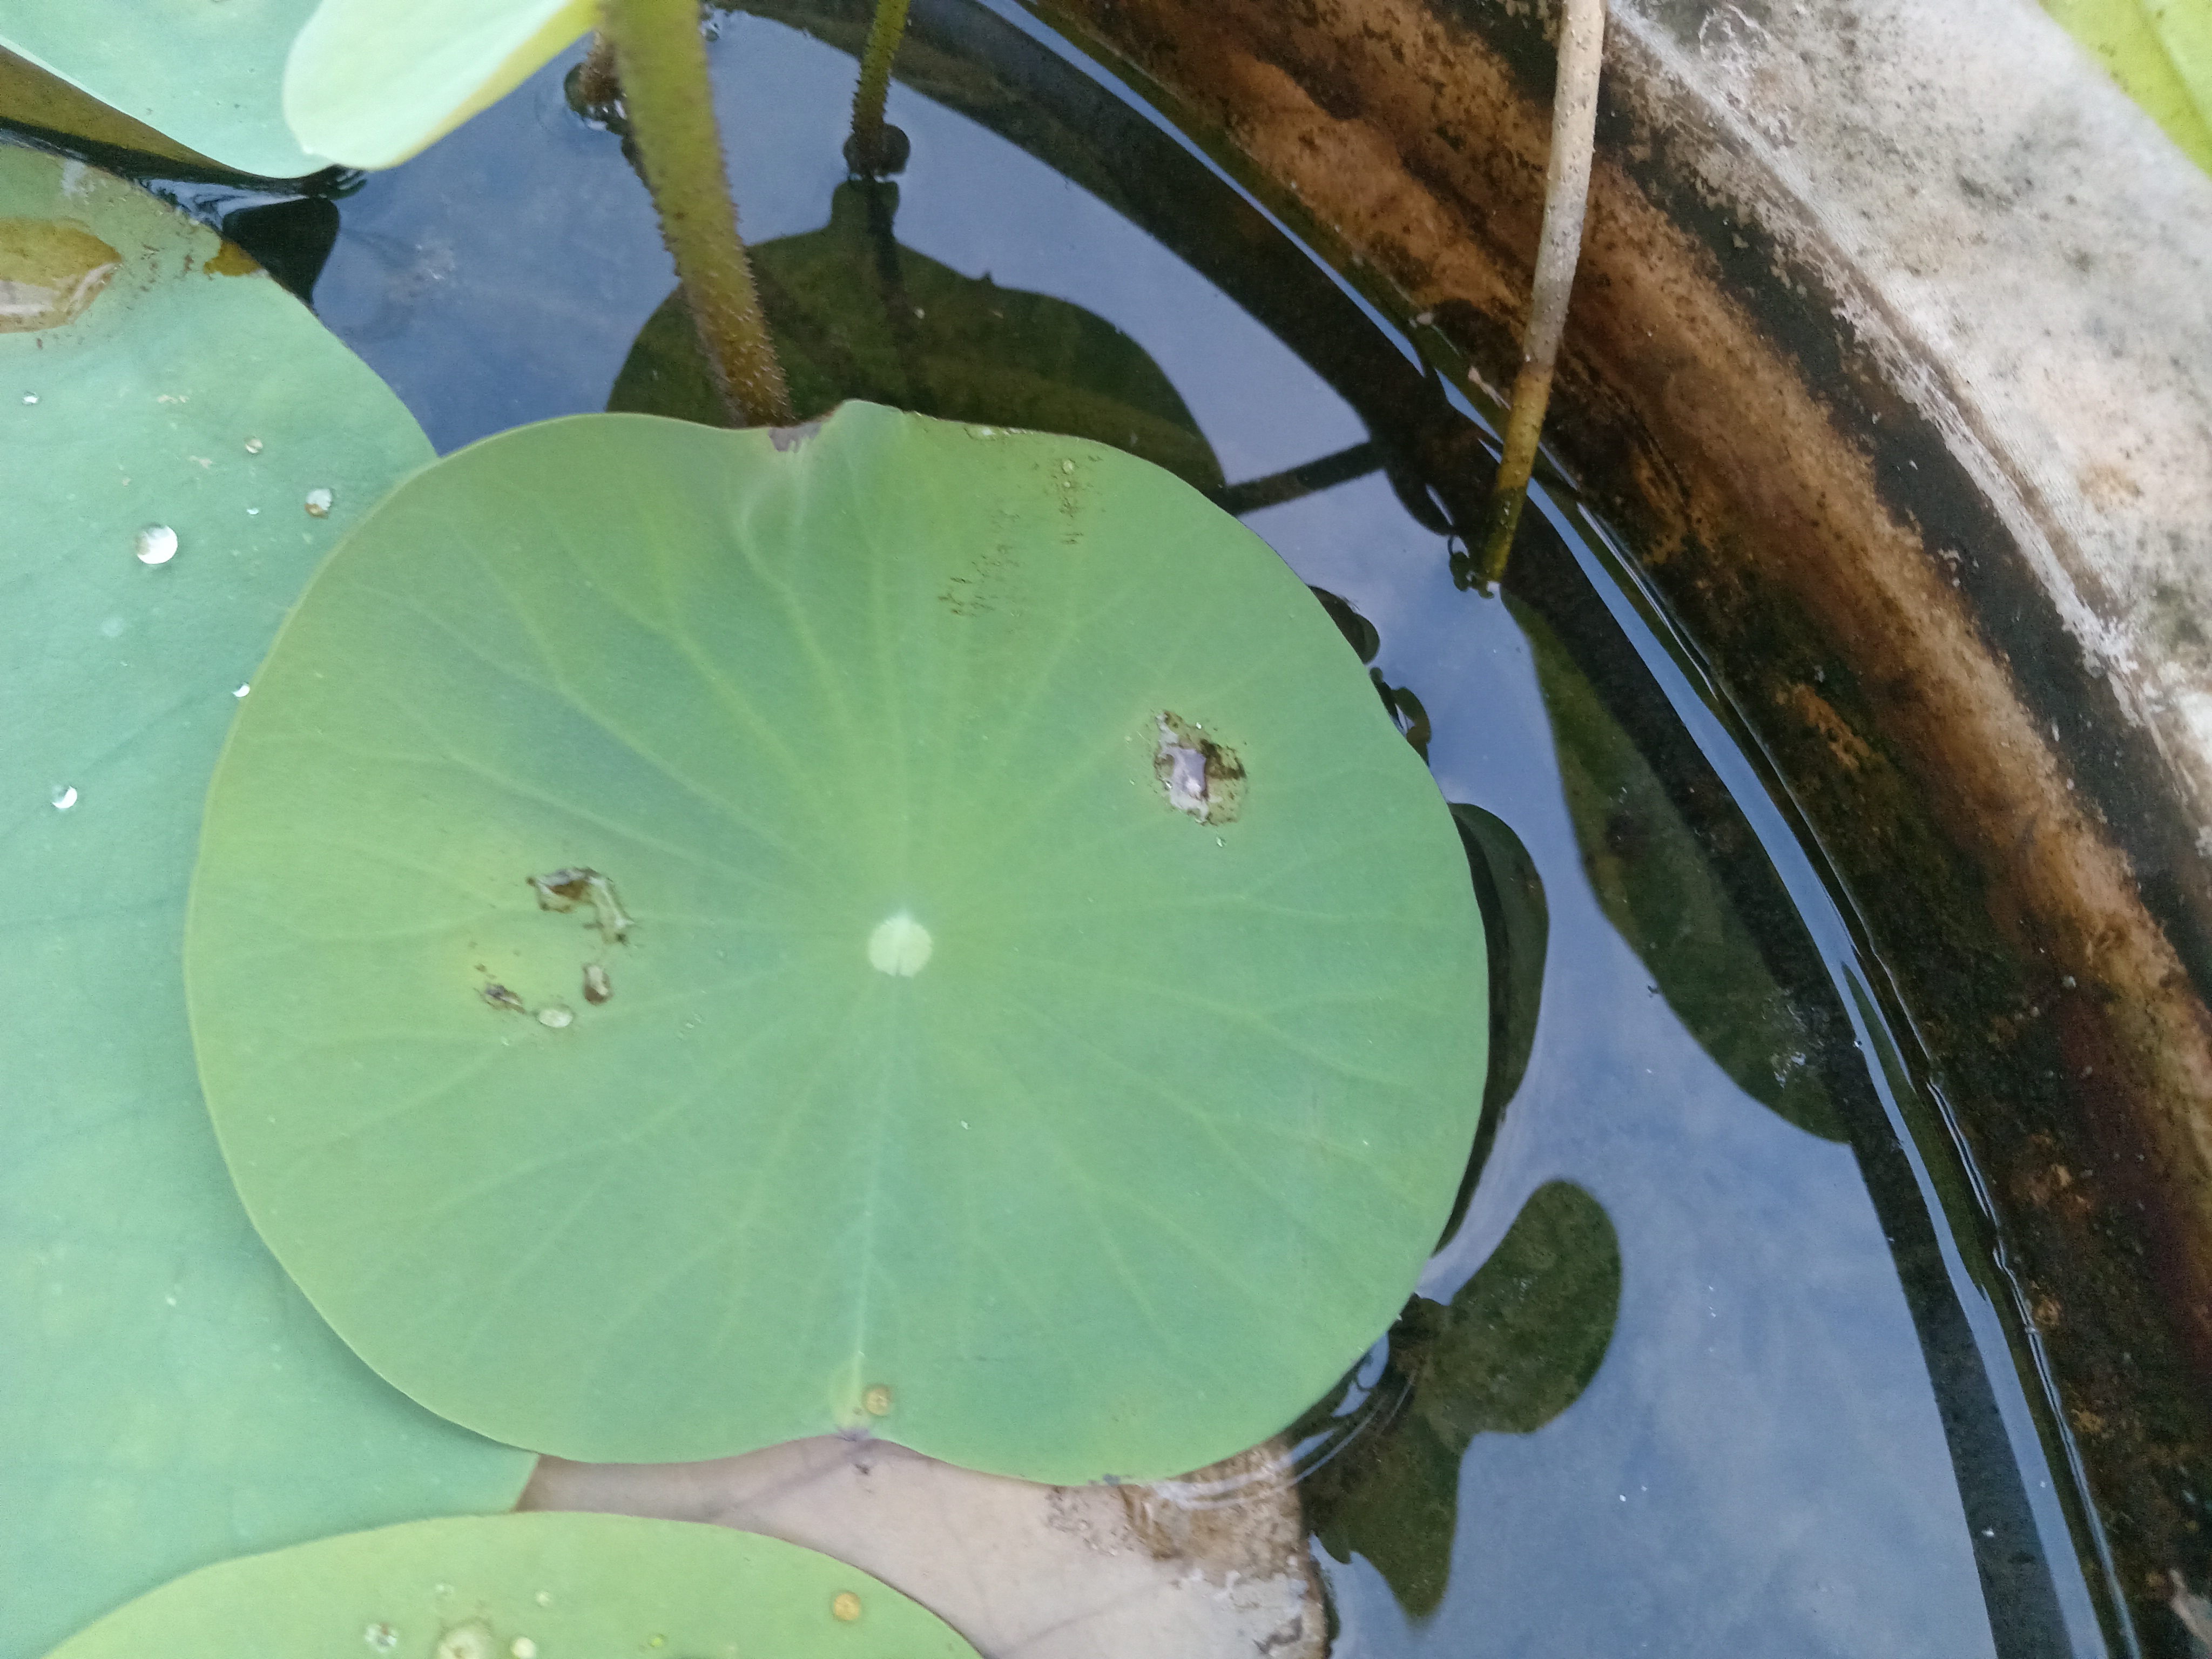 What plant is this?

lotus
